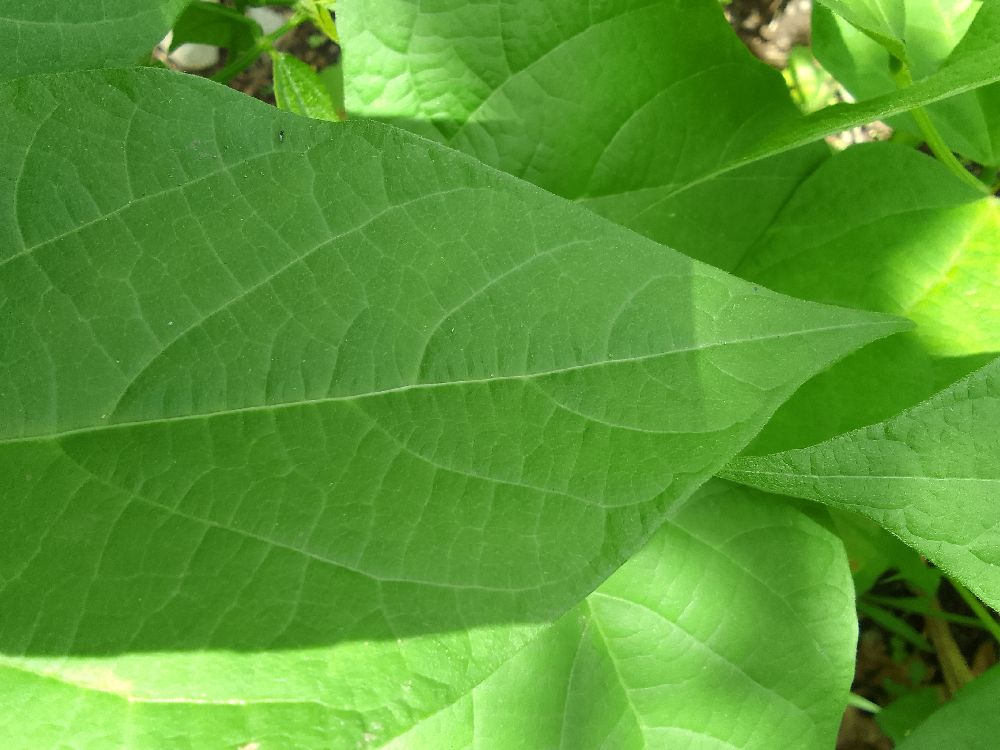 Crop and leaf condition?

common bean, healthy
